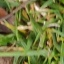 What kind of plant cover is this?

grass
